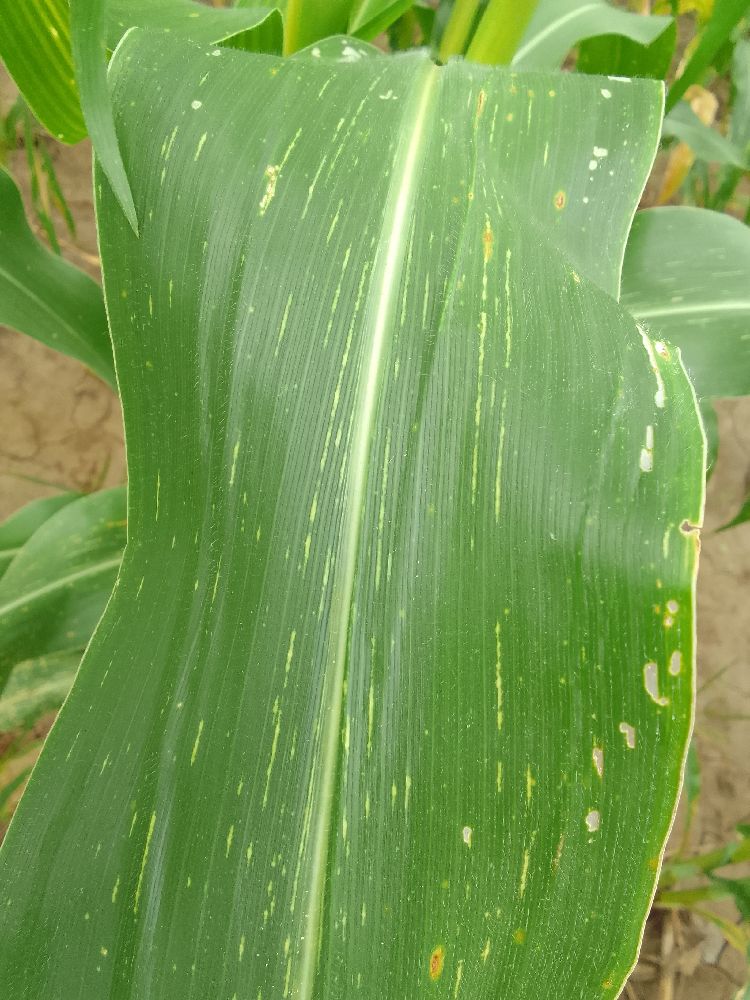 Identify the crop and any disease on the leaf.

maize, maize streak virus
